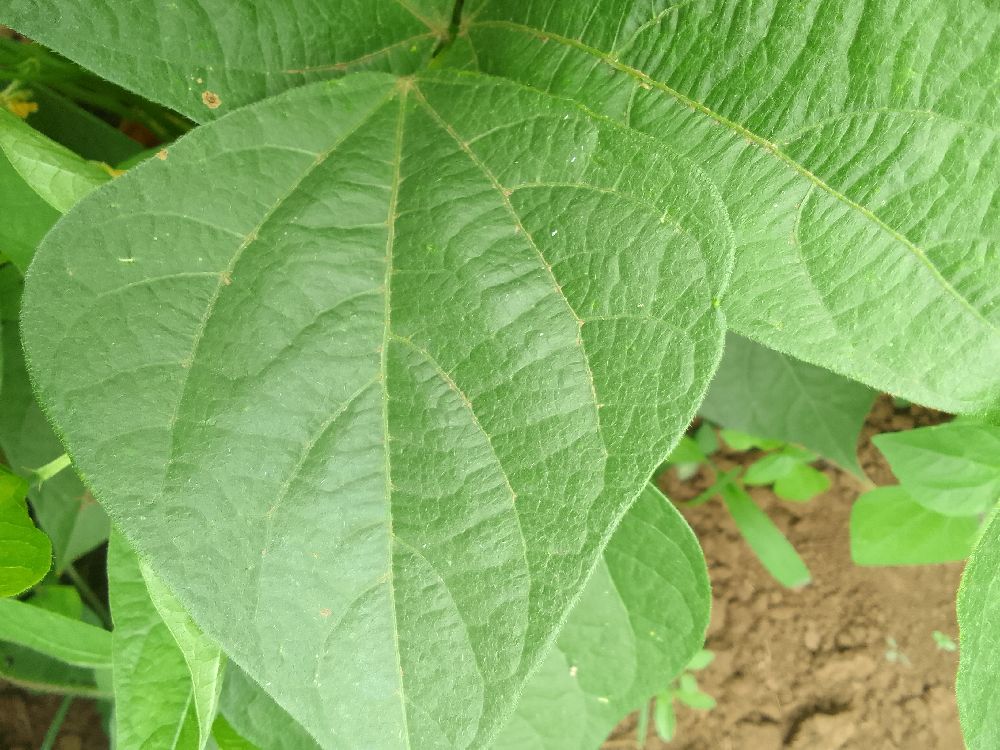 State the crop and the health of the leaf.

common bean, healthy
